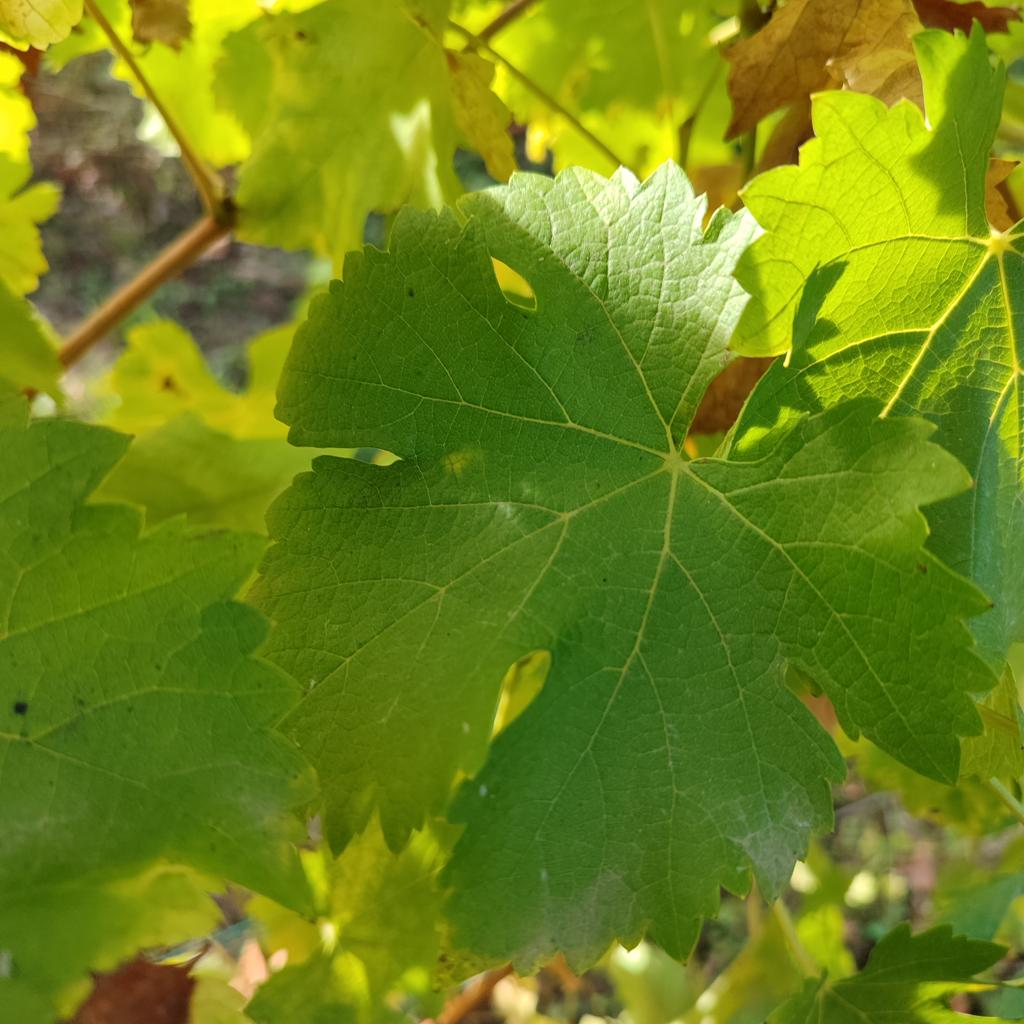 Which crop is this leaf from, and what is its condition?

grapevine, powdery mildew
